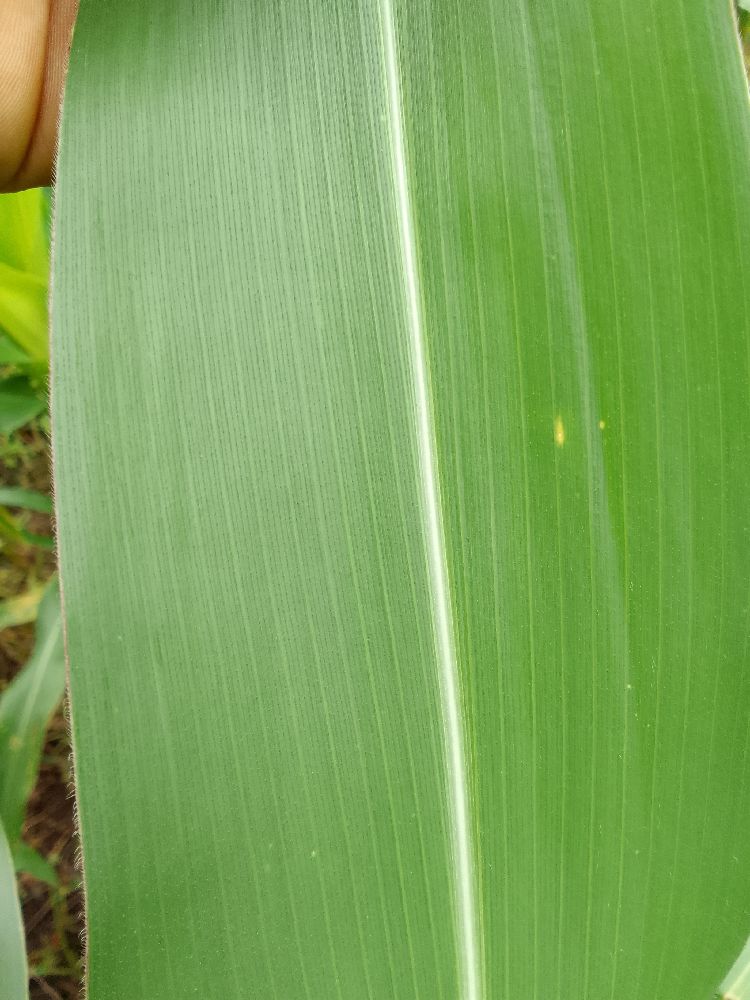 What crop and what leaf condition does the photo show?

maize, healthy
